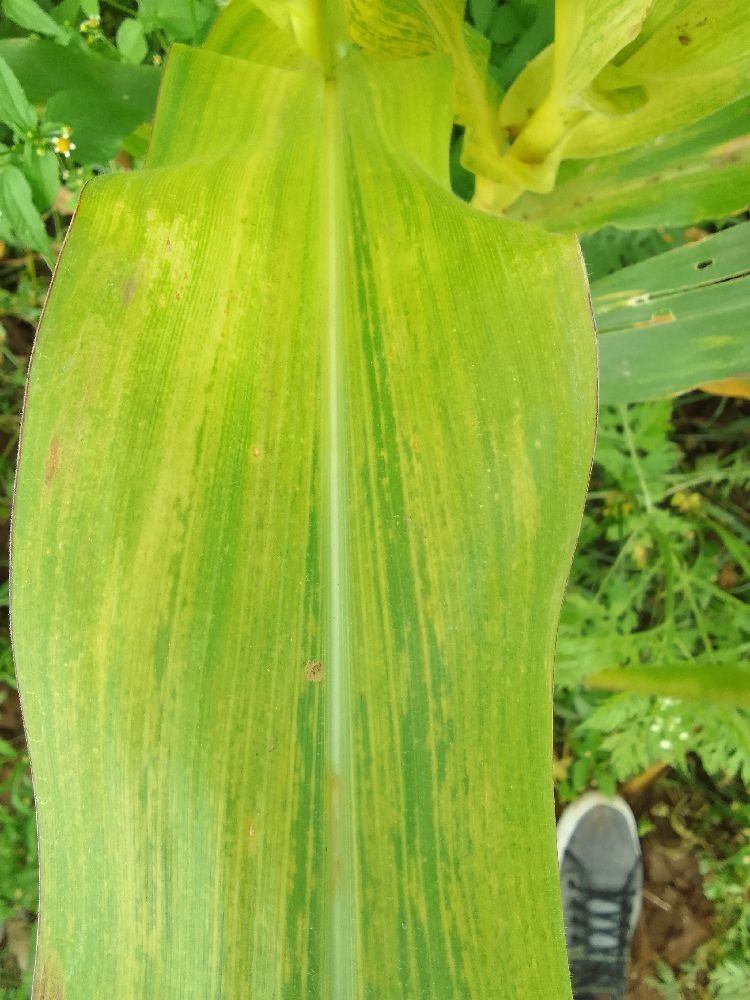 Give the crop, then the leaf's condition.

maize, maize lethal necrosis
